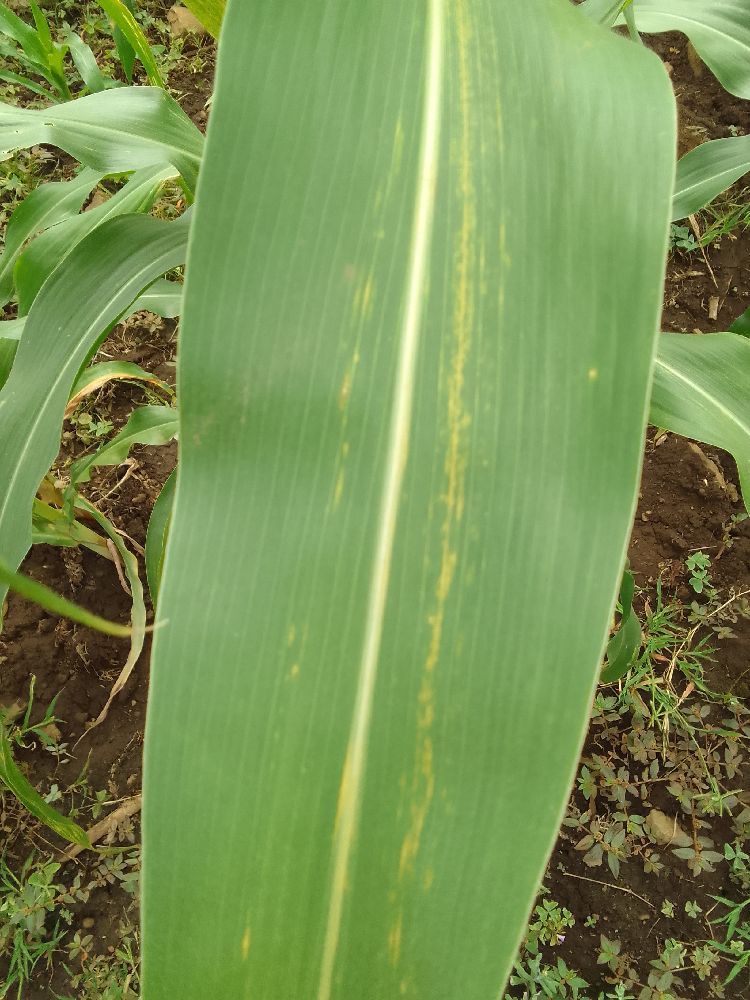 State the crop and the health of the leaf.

maize, maize lethal necrosis
